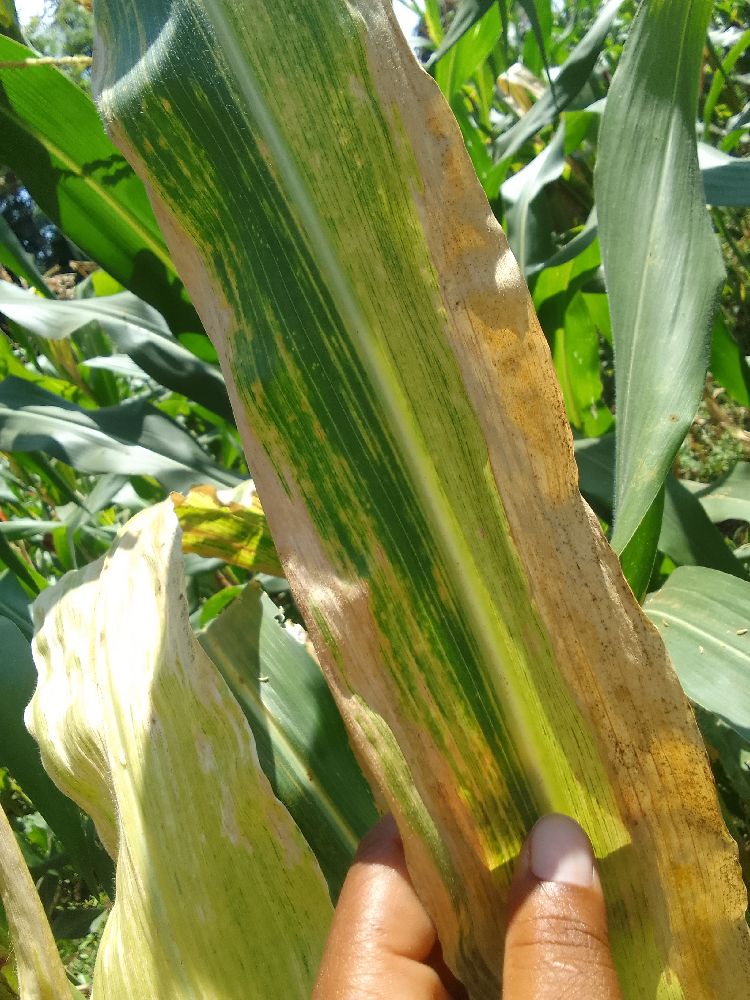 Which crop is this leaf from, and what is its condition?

maize, maize lethal necrosis
